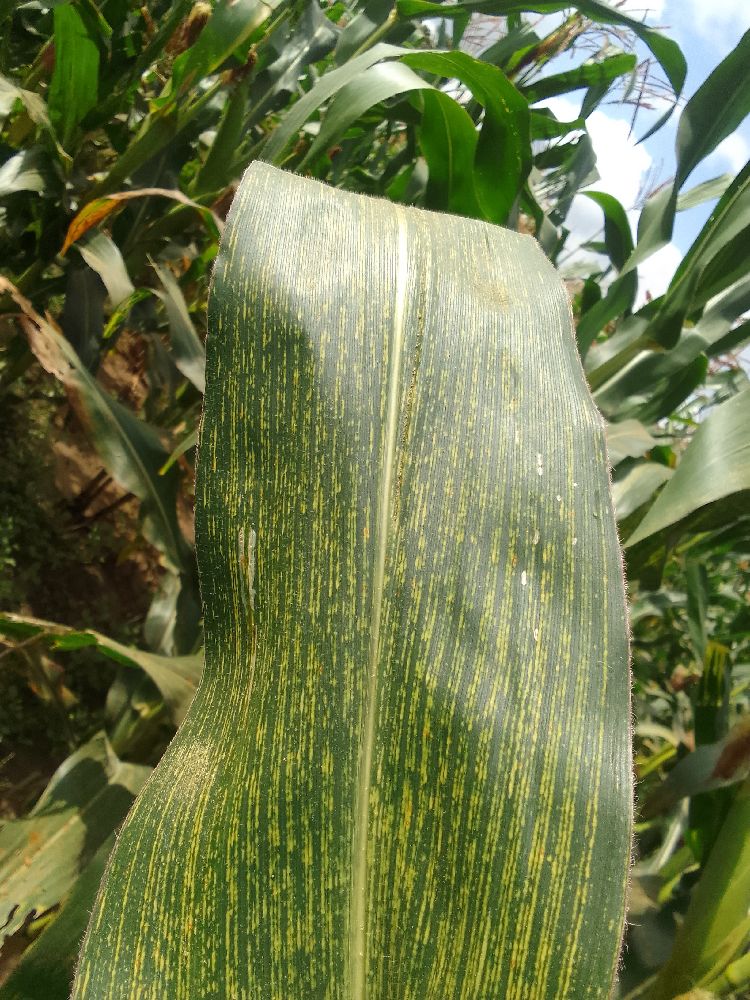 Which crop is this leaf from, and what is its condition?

maize, maize streak virus
